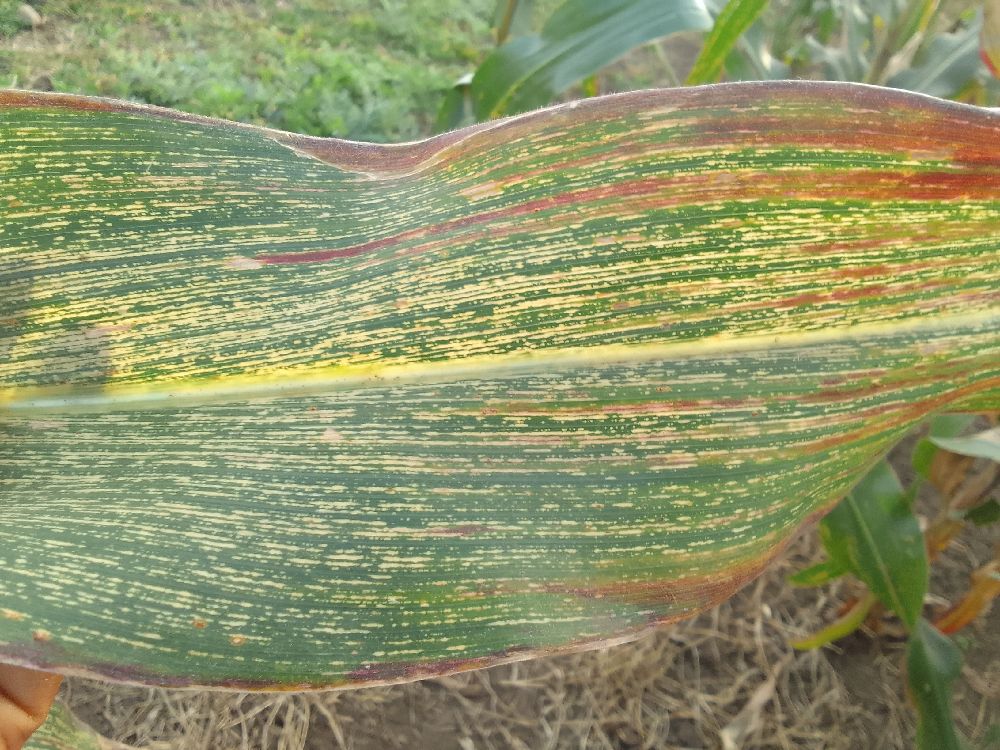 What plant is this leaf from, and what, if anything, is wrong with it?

maize, maize streak virus
